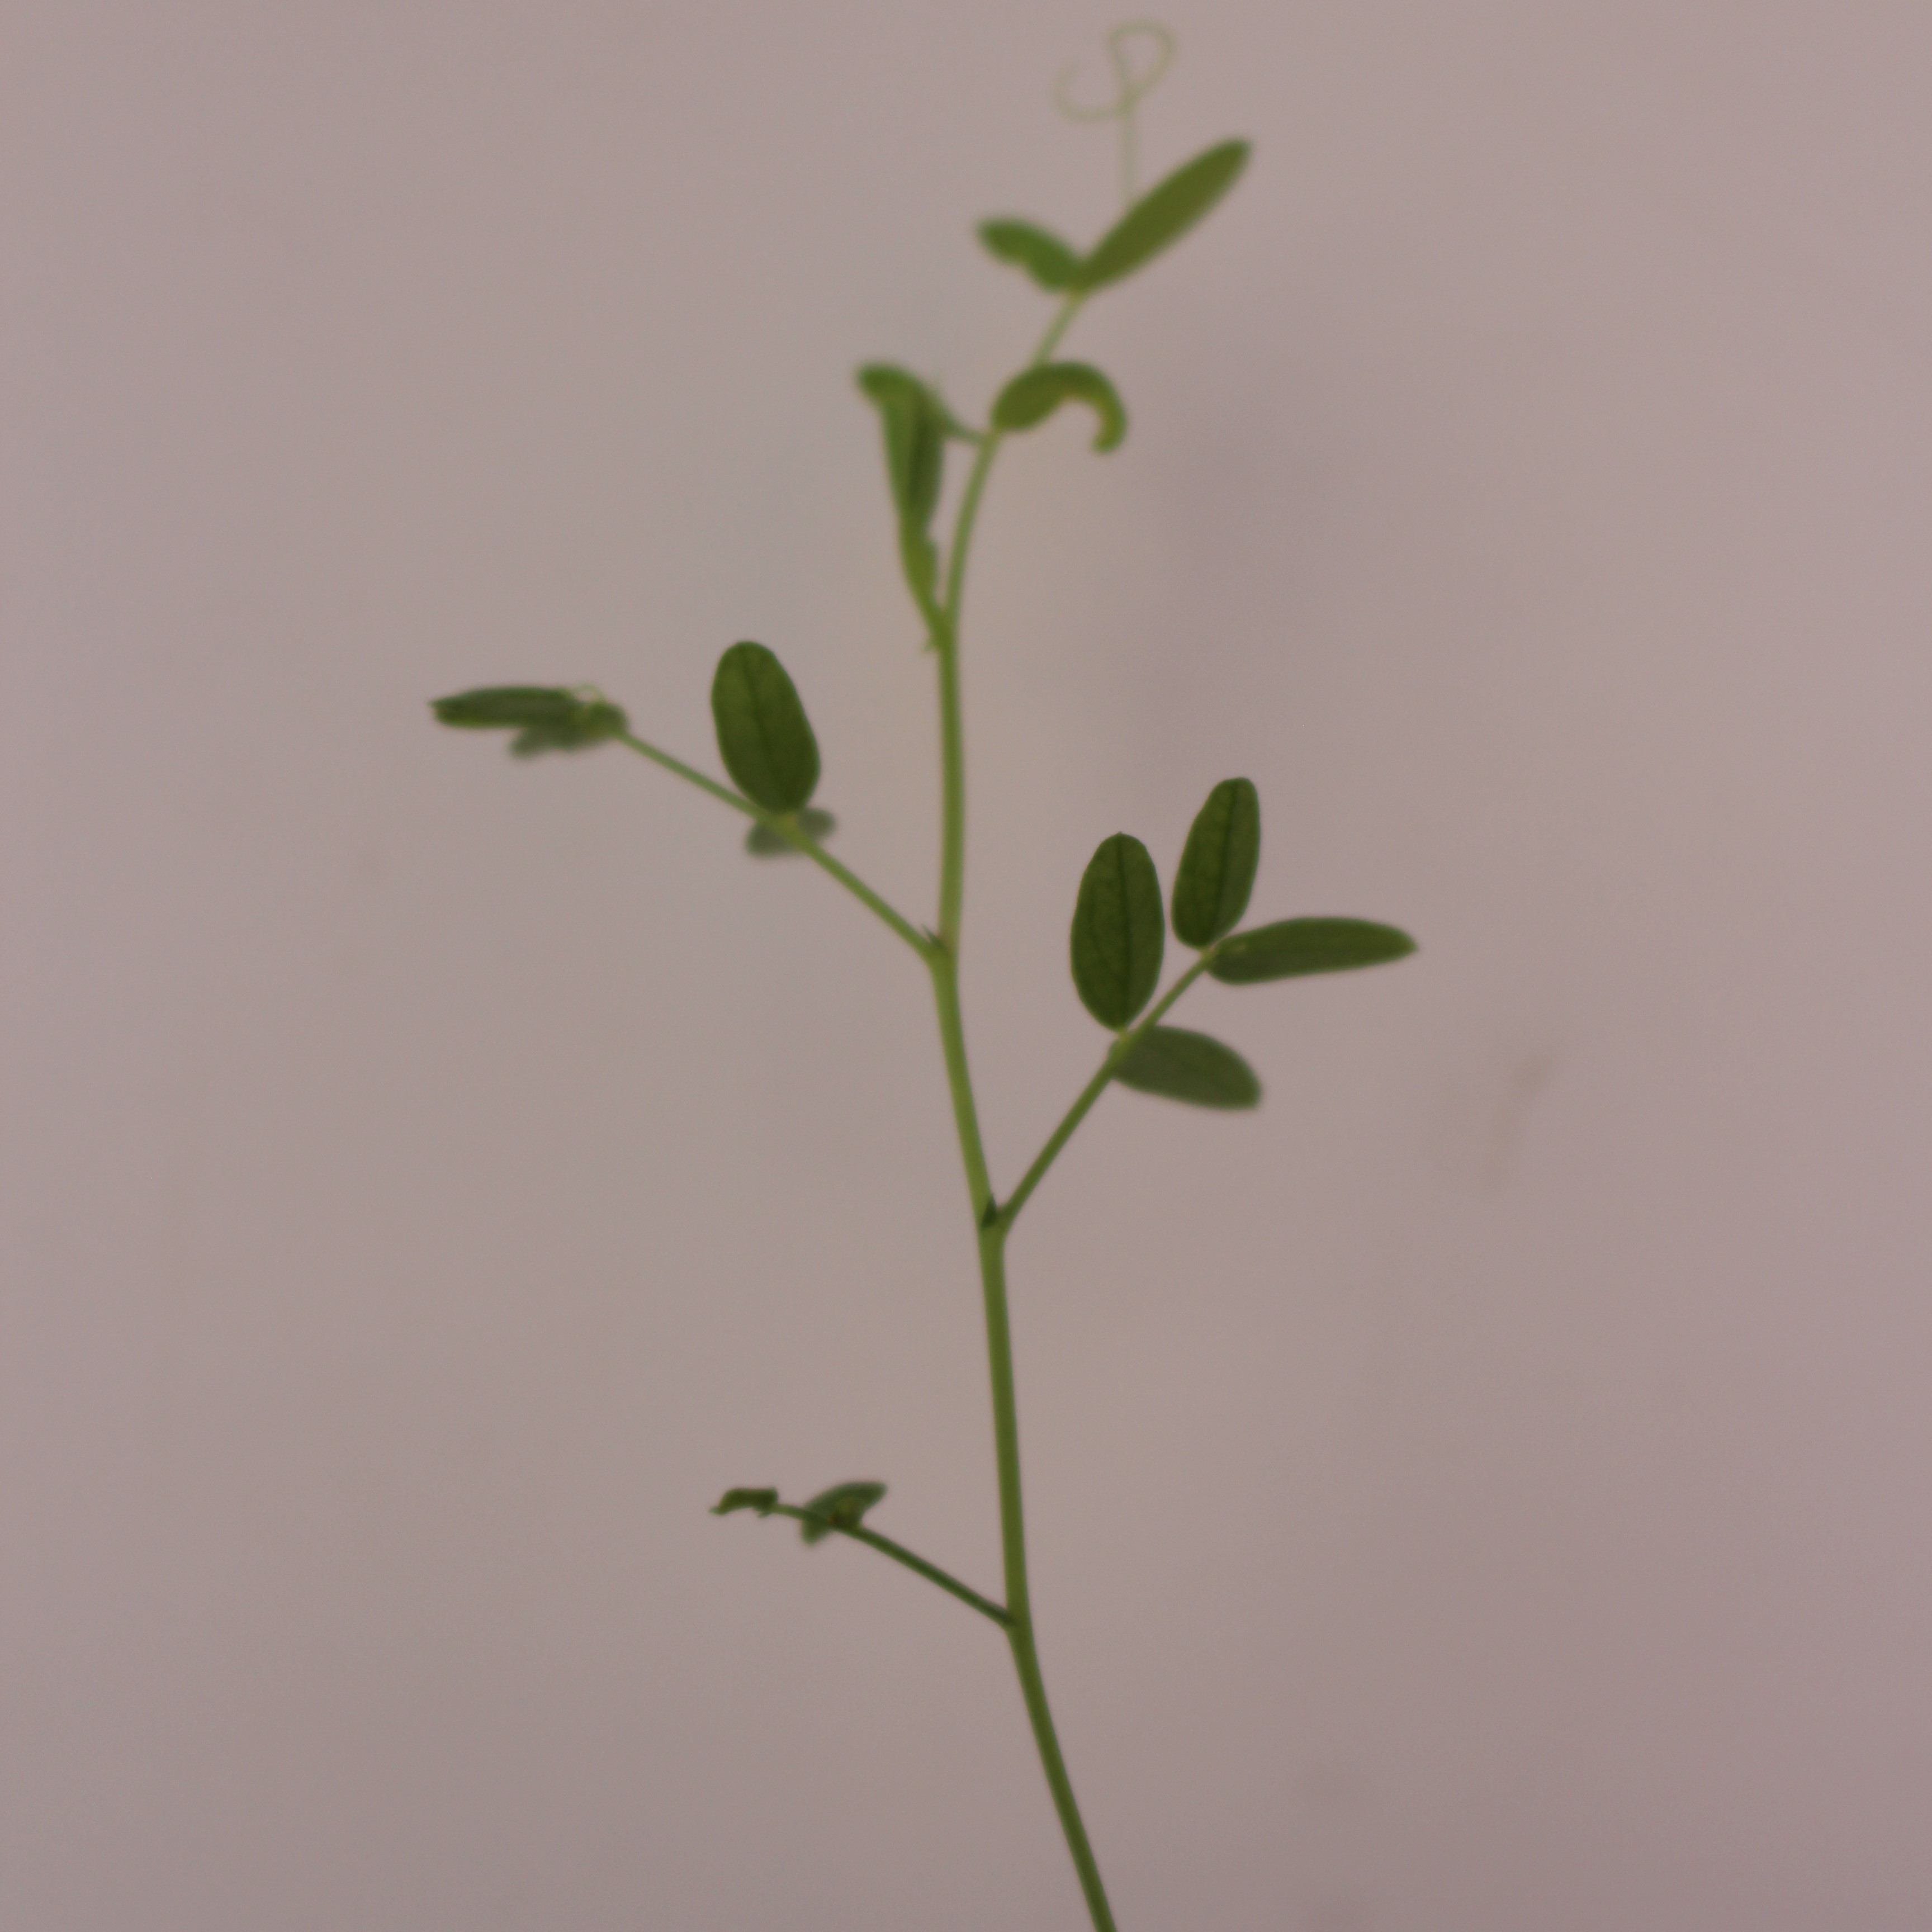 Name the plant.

Vicia sativa
